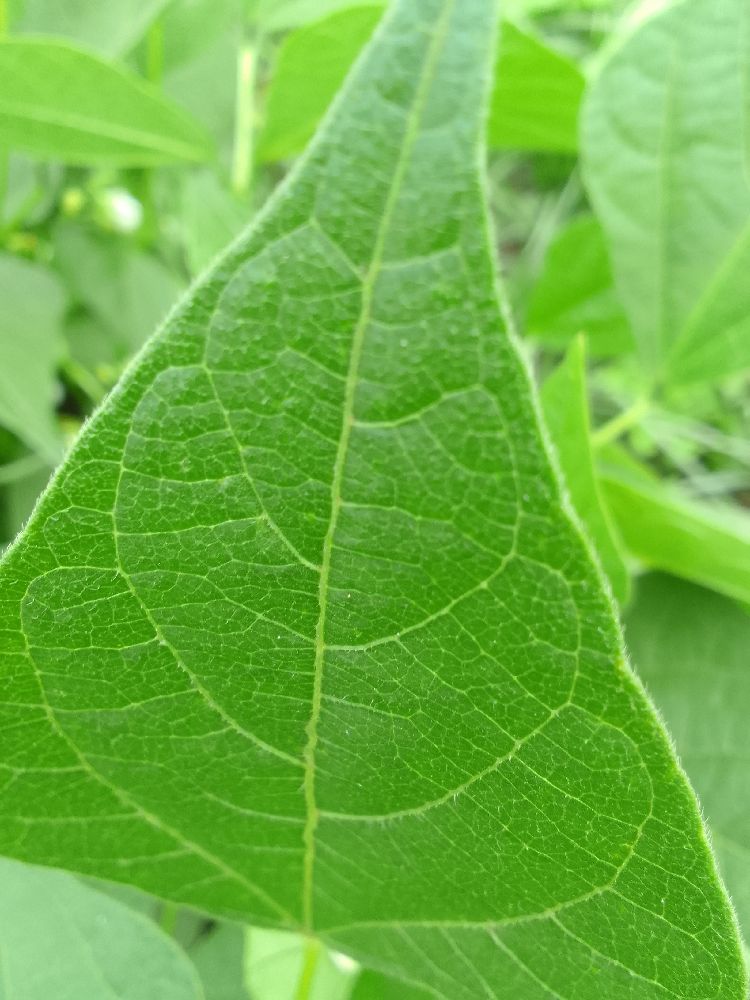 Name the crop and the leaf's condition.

common bean, healthy
